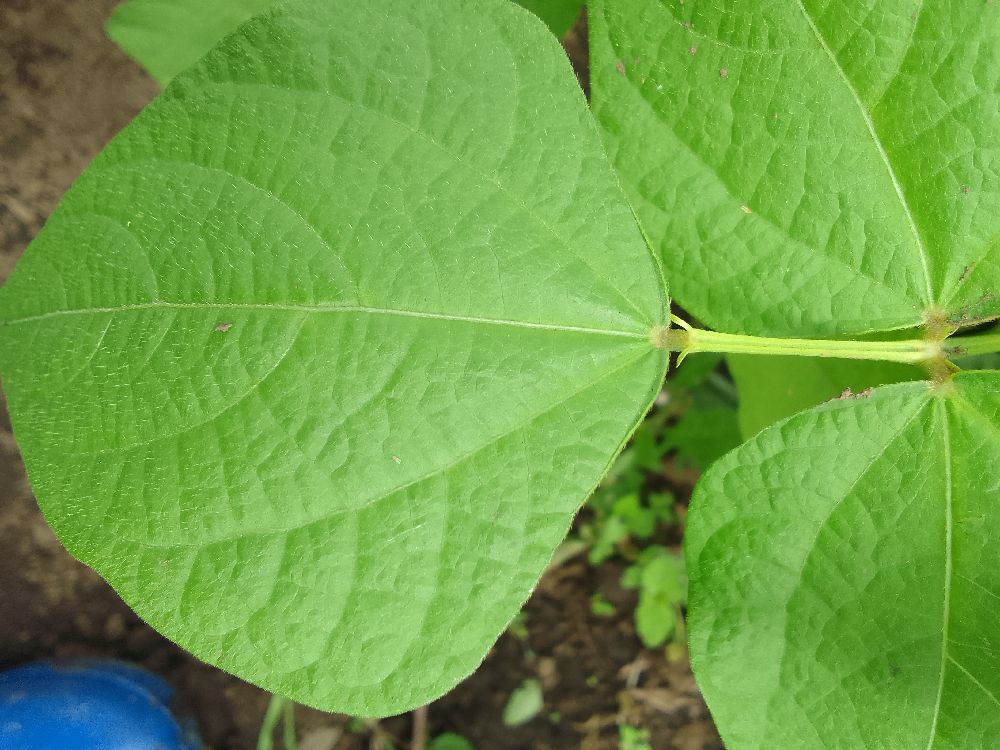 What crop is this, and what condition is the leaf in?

common bean, healthy
